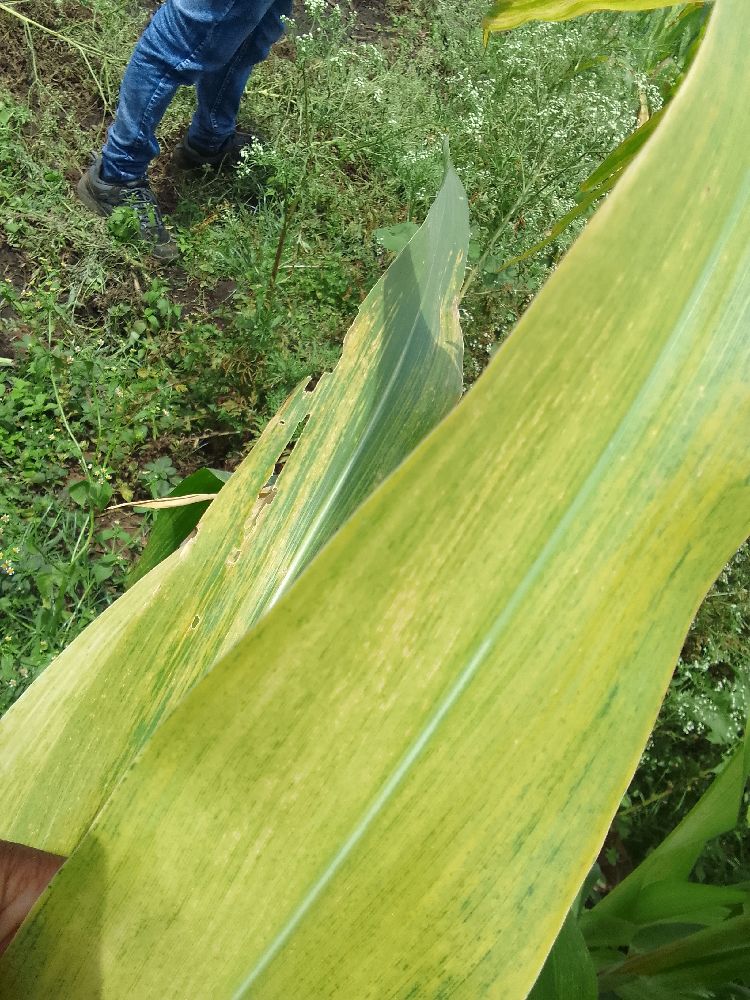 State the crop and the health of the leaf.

maize, maize lethal necrosis
